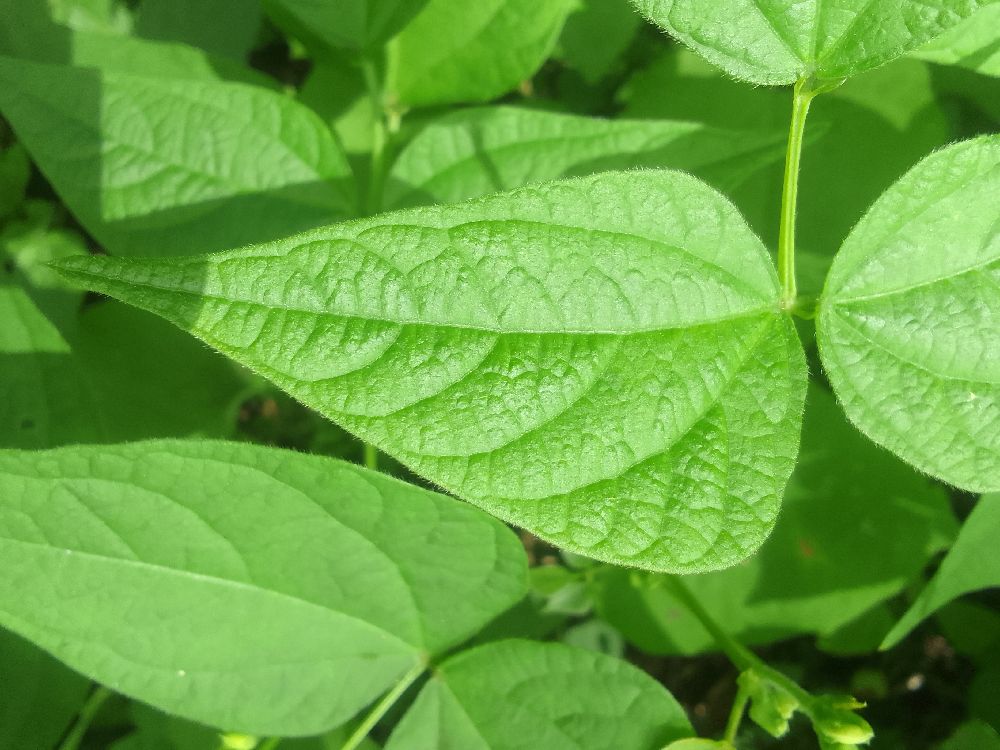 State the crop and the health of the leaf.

common bean, healthy
